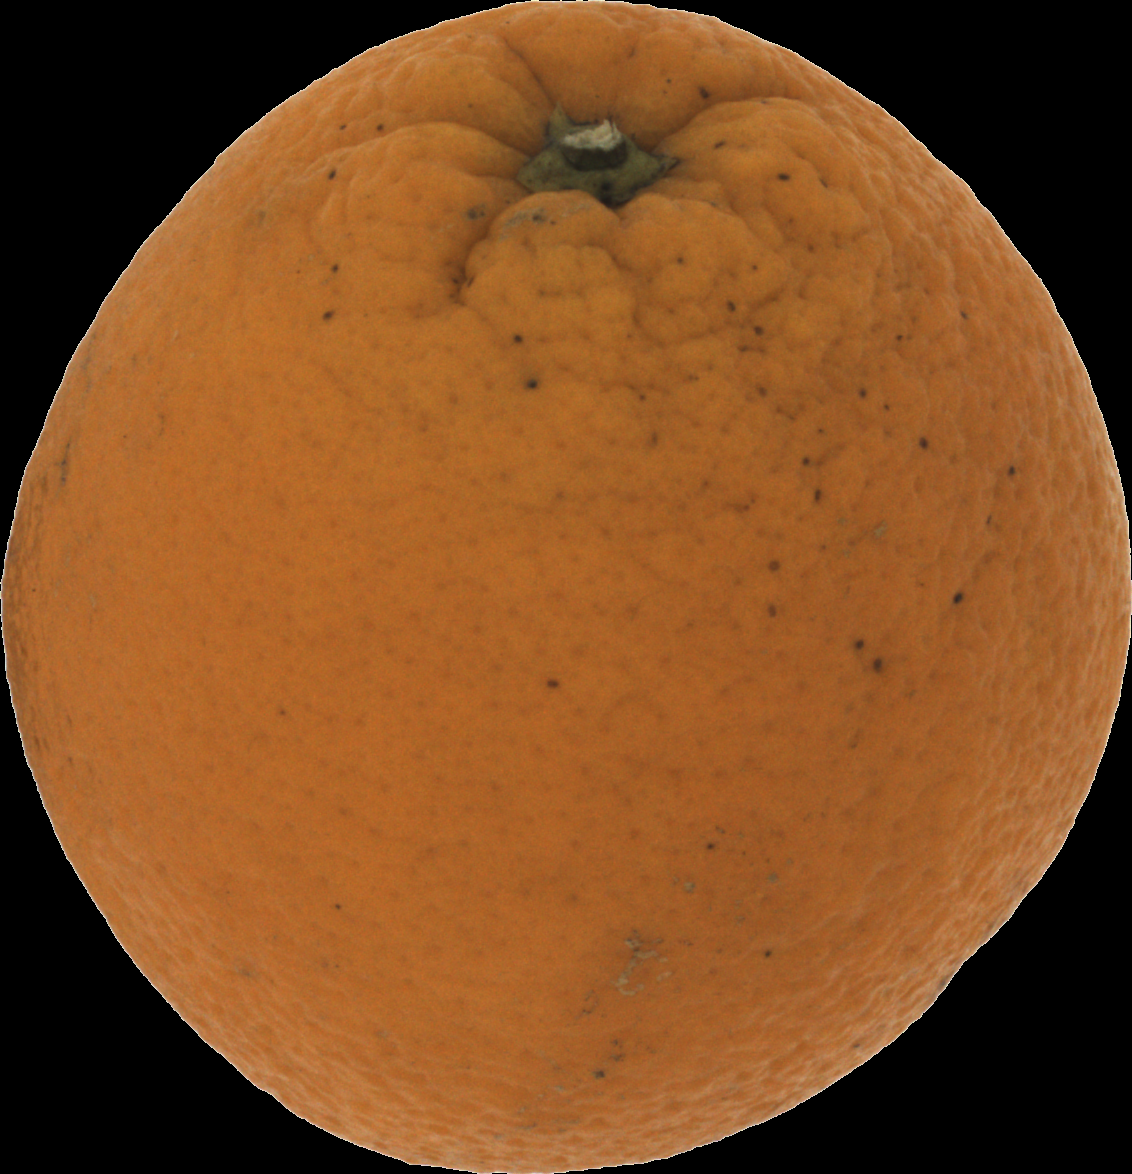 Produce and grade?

orange, bad
